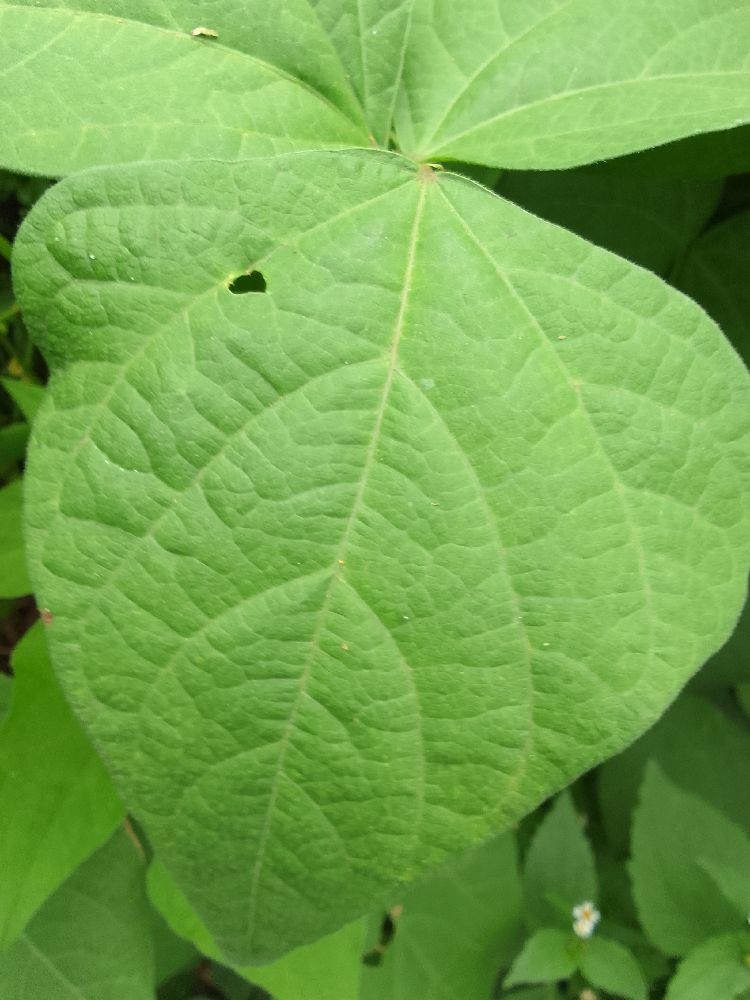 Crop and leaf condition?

common bean, healthy
